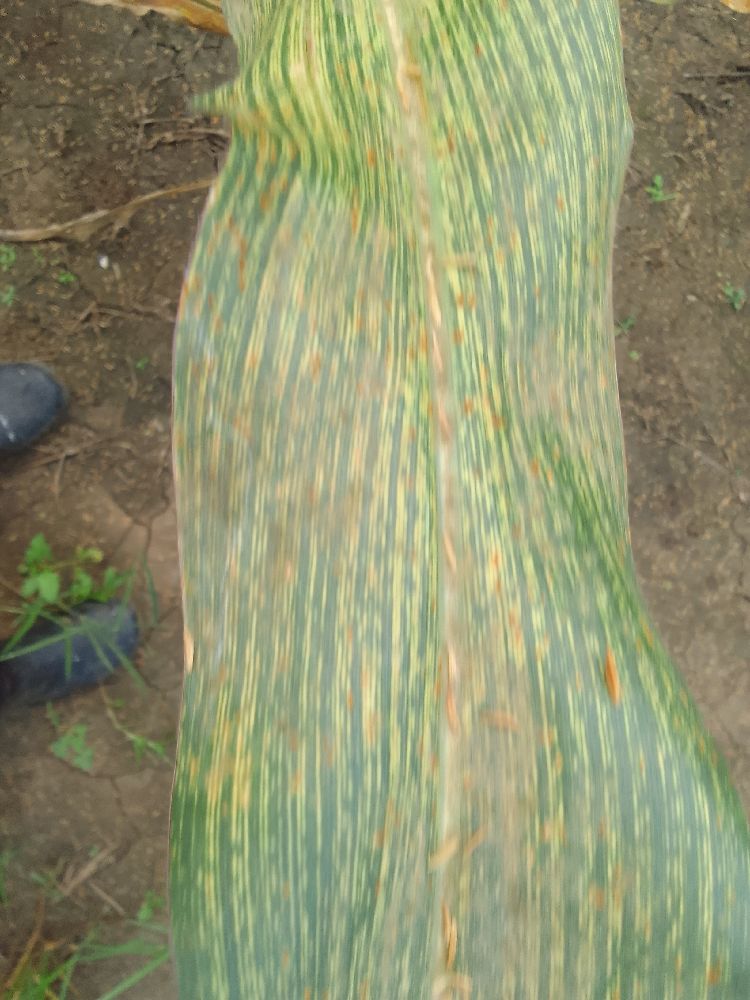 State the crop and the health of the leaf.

maize, maize streak virus
